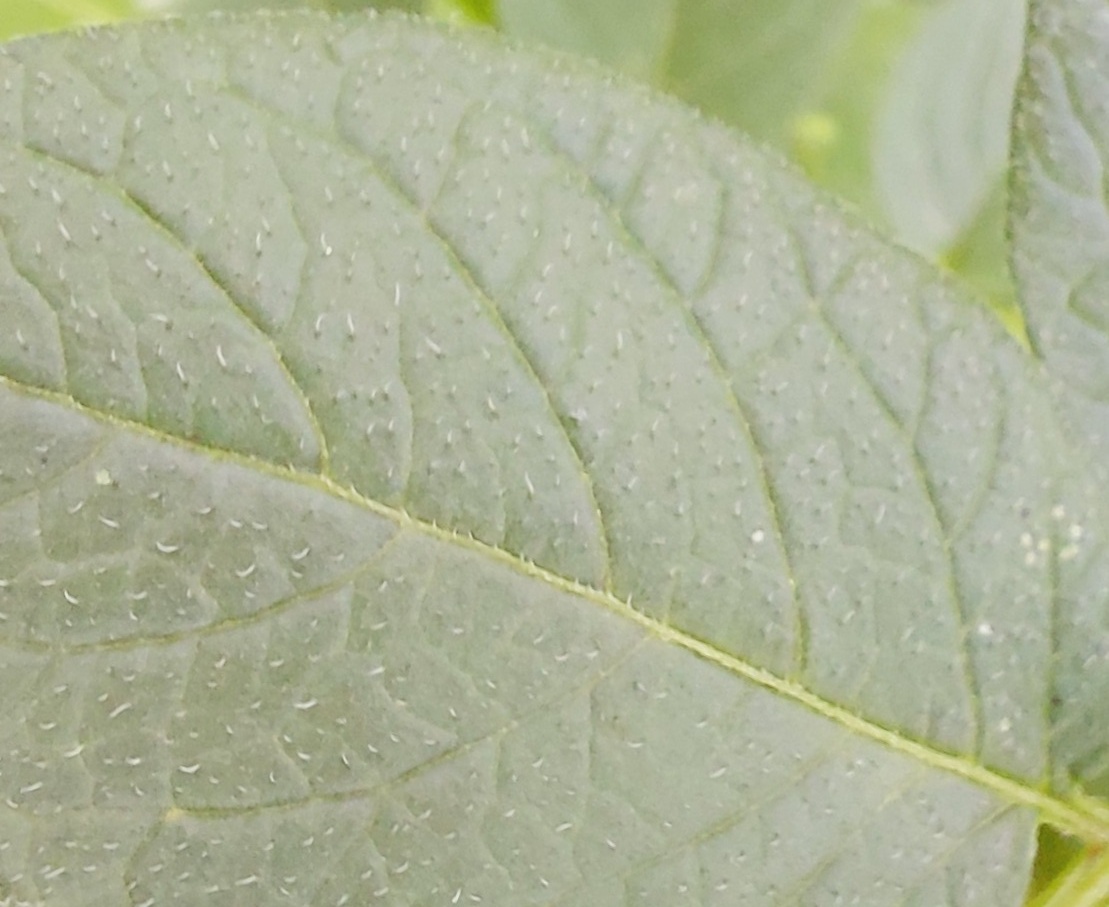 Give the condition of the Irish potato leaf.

healthy
